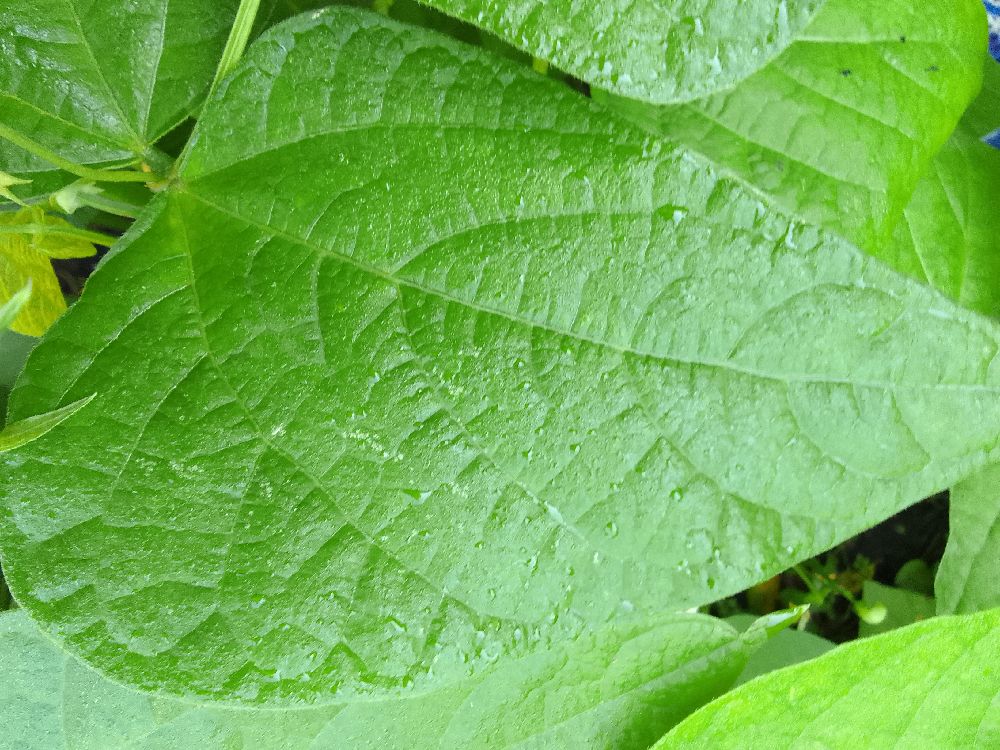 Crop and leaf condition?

common bean, healthy
